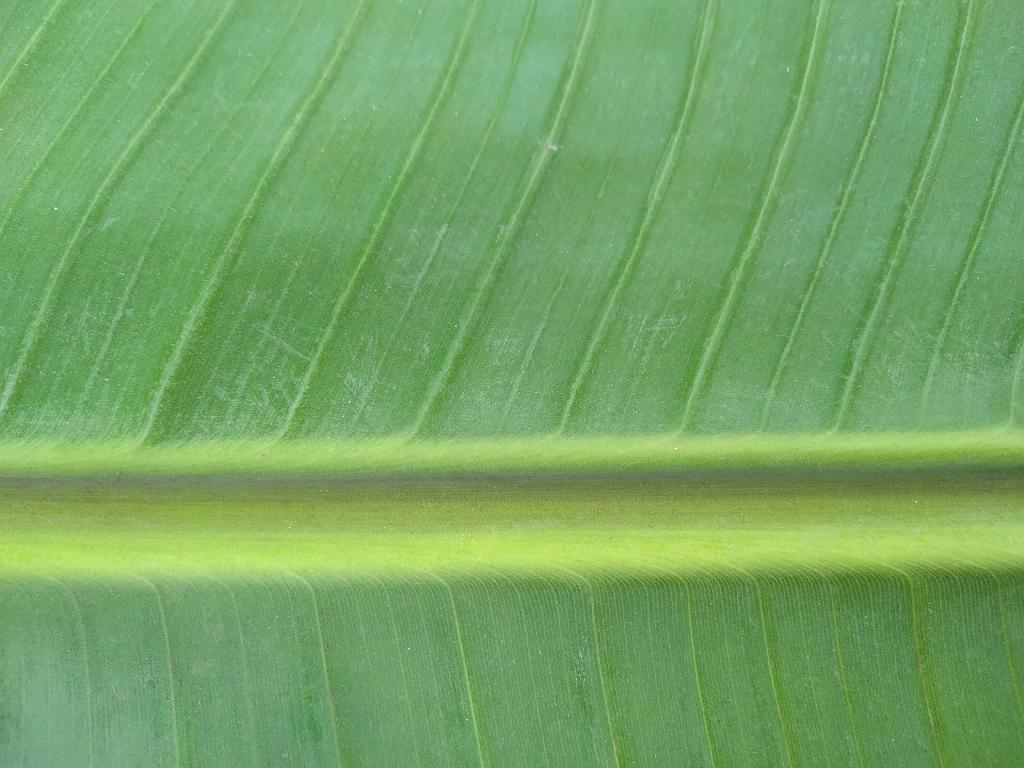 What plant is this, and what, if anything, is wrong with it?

banana, healthy
